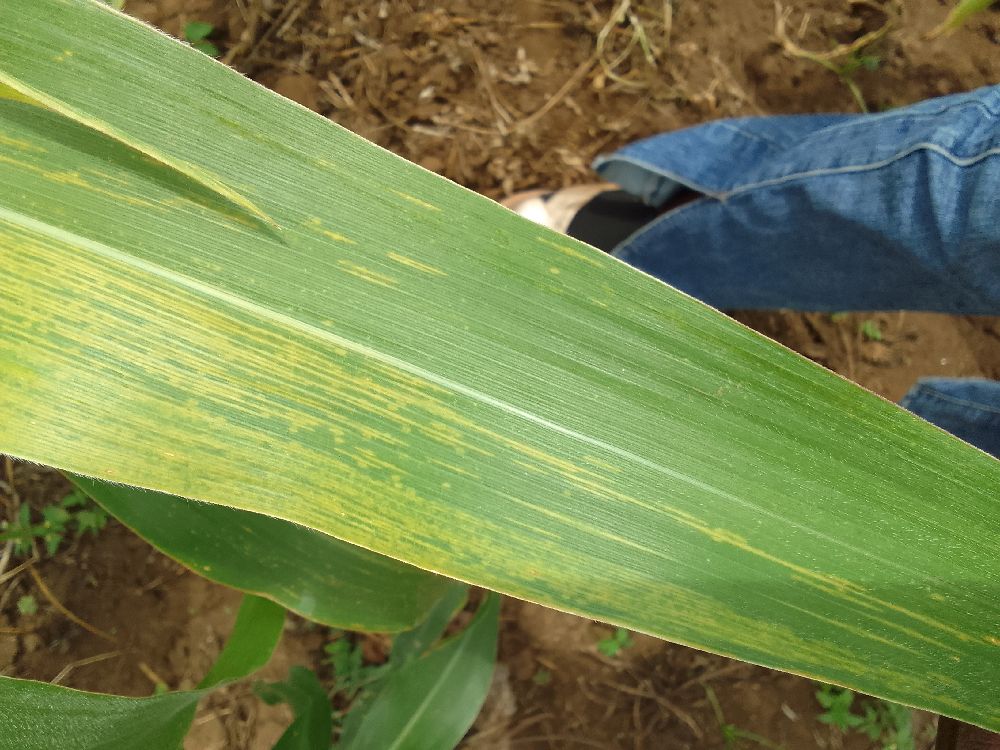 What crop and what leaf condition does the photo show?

maize, maize lethal necrosis
